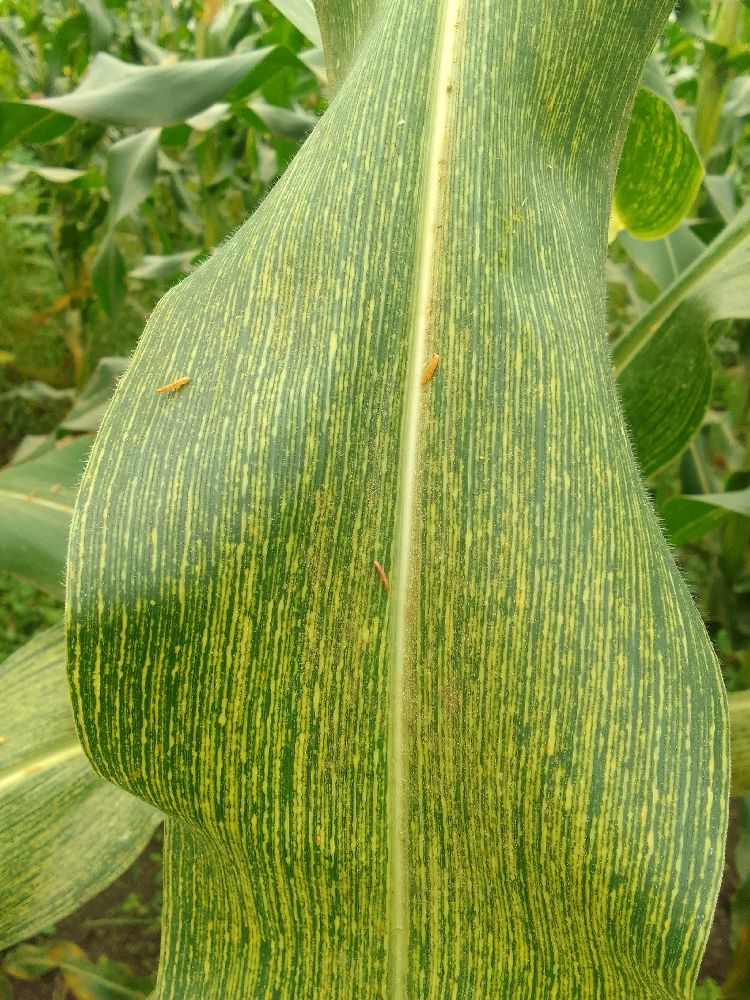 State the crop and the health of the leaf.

maize, maize streak virus
